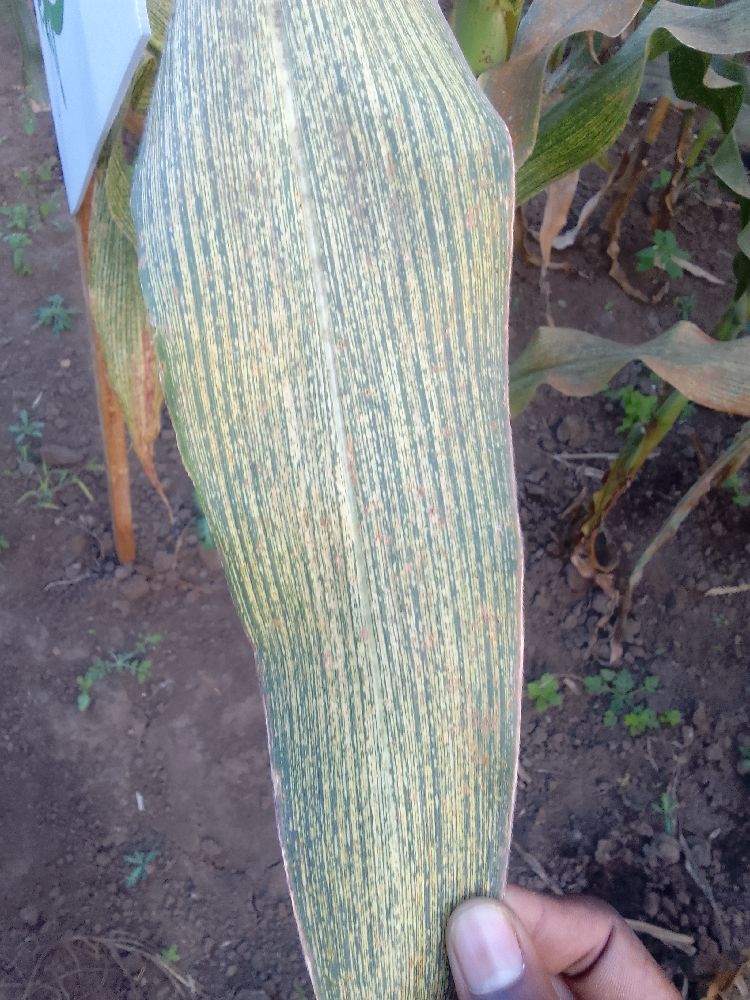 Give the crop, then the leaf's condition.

maize, maize streak virus
